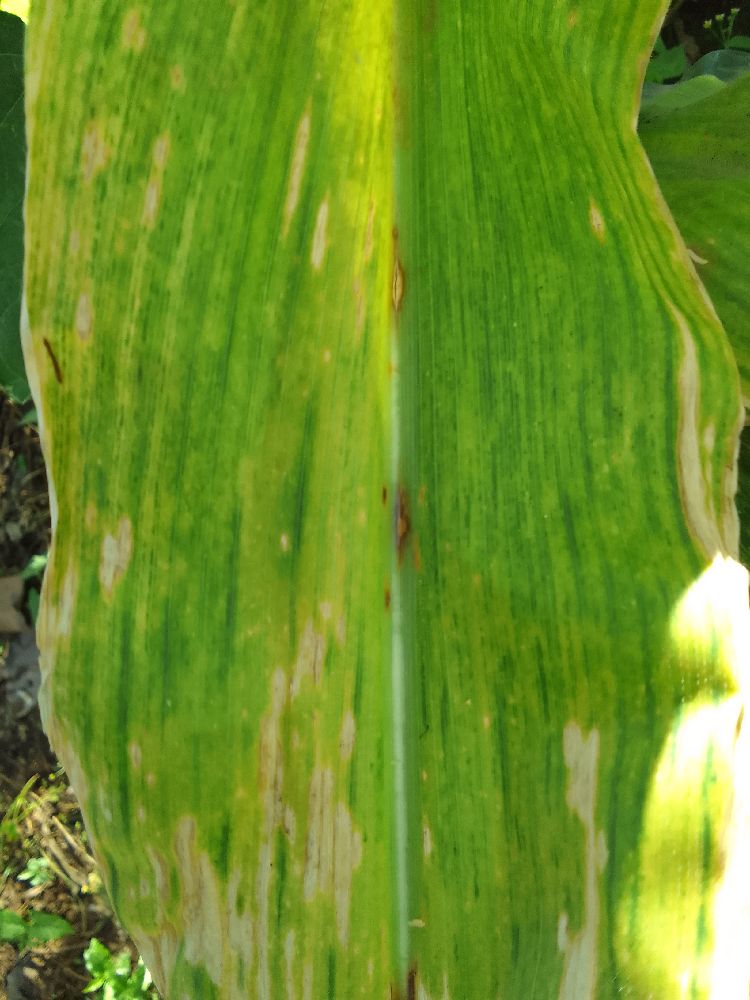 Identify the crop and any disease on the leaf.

maize, maize lethal necrosis
